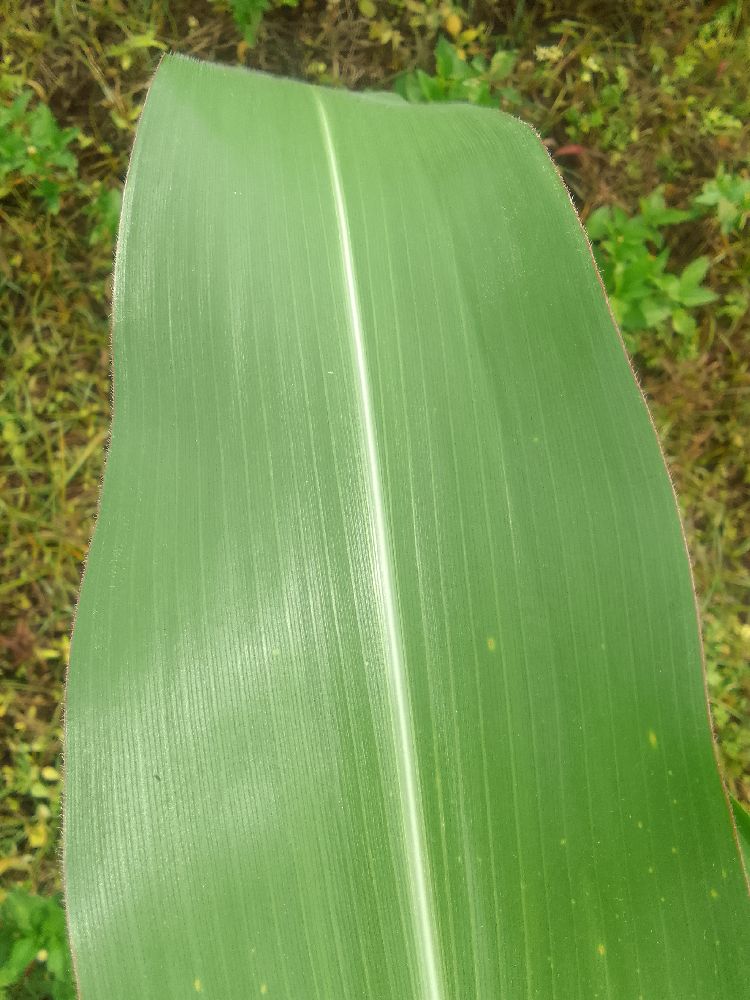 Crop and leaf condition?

maize, healthy
